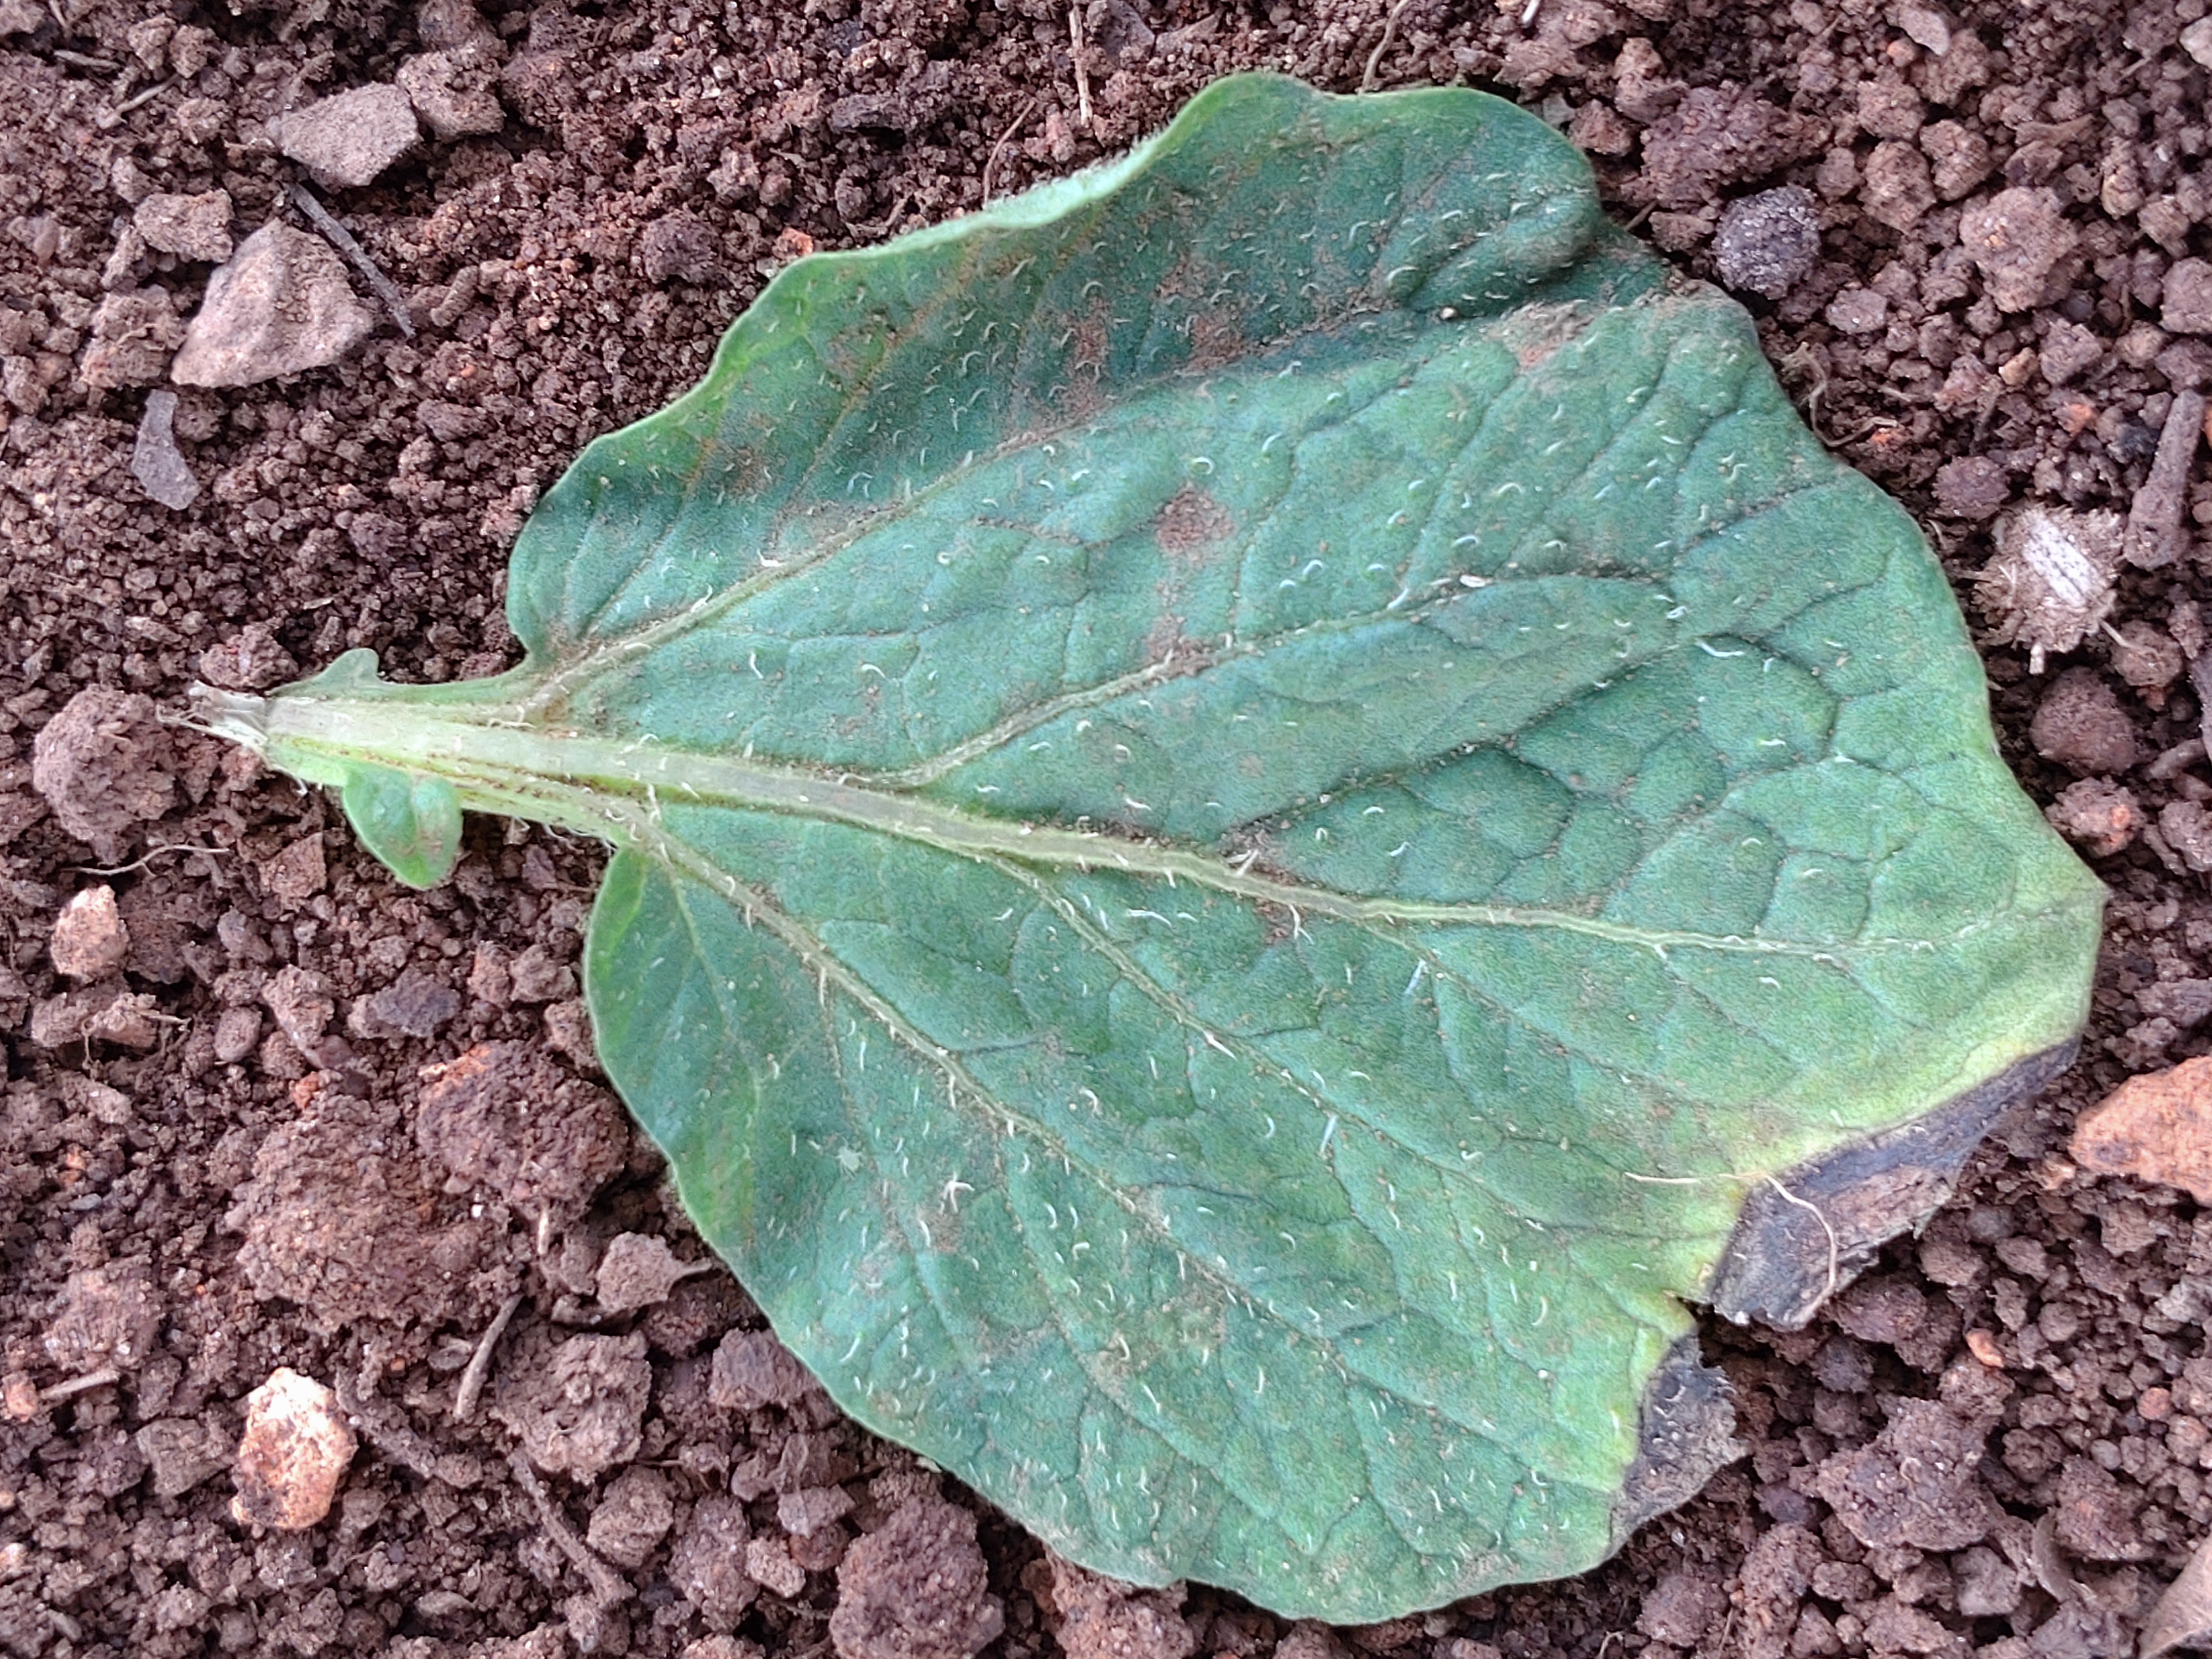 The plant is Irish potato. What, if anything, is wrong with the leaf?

early blight
